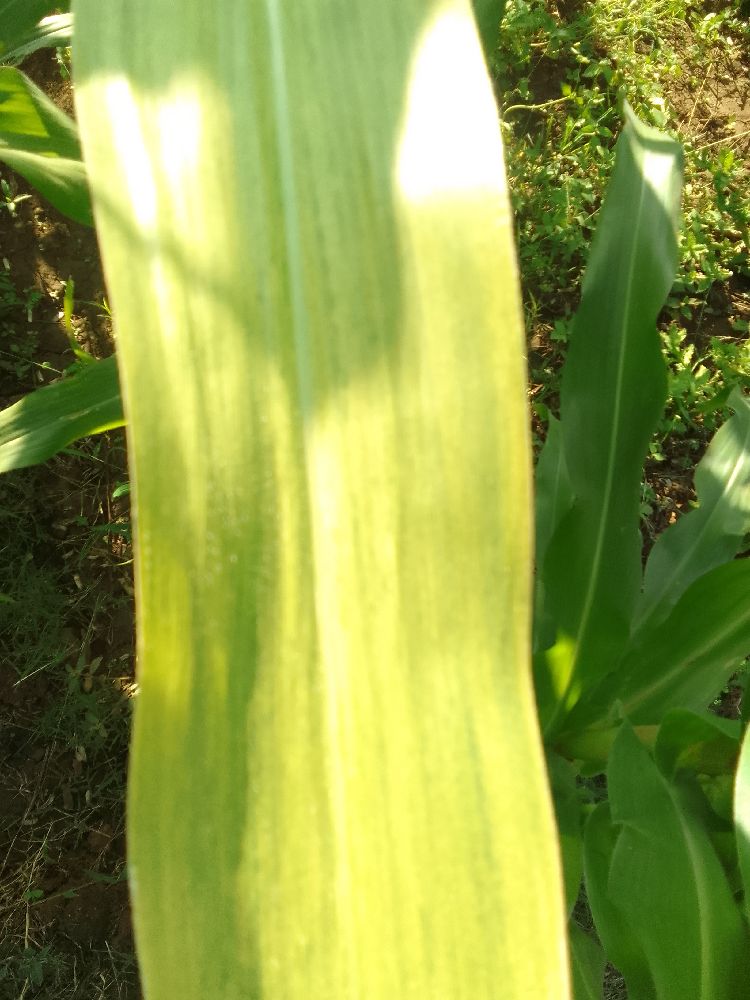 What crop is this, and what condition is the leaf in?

maize, maize lethal necrosis
